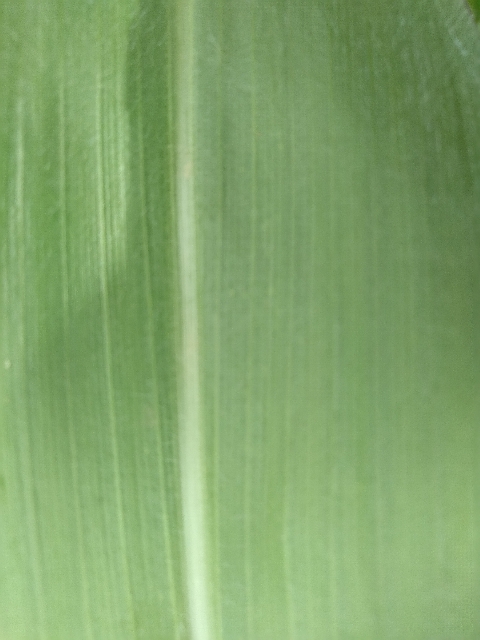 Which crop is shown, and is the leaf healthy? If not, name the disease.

maize, healthy
